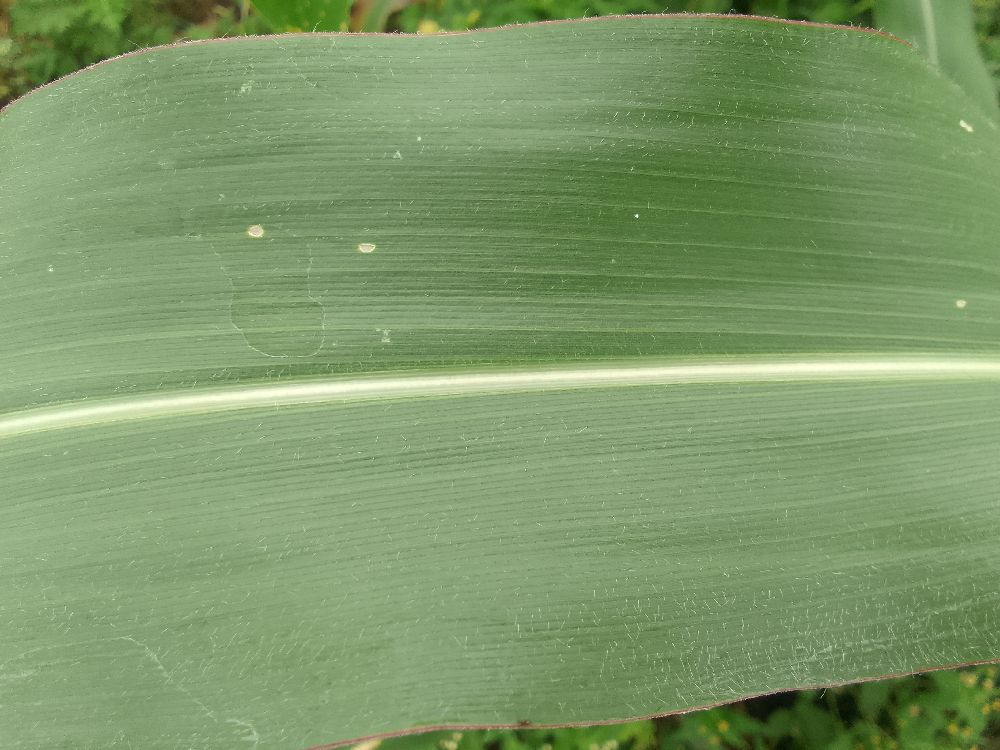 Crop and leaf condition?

maize, healthy
